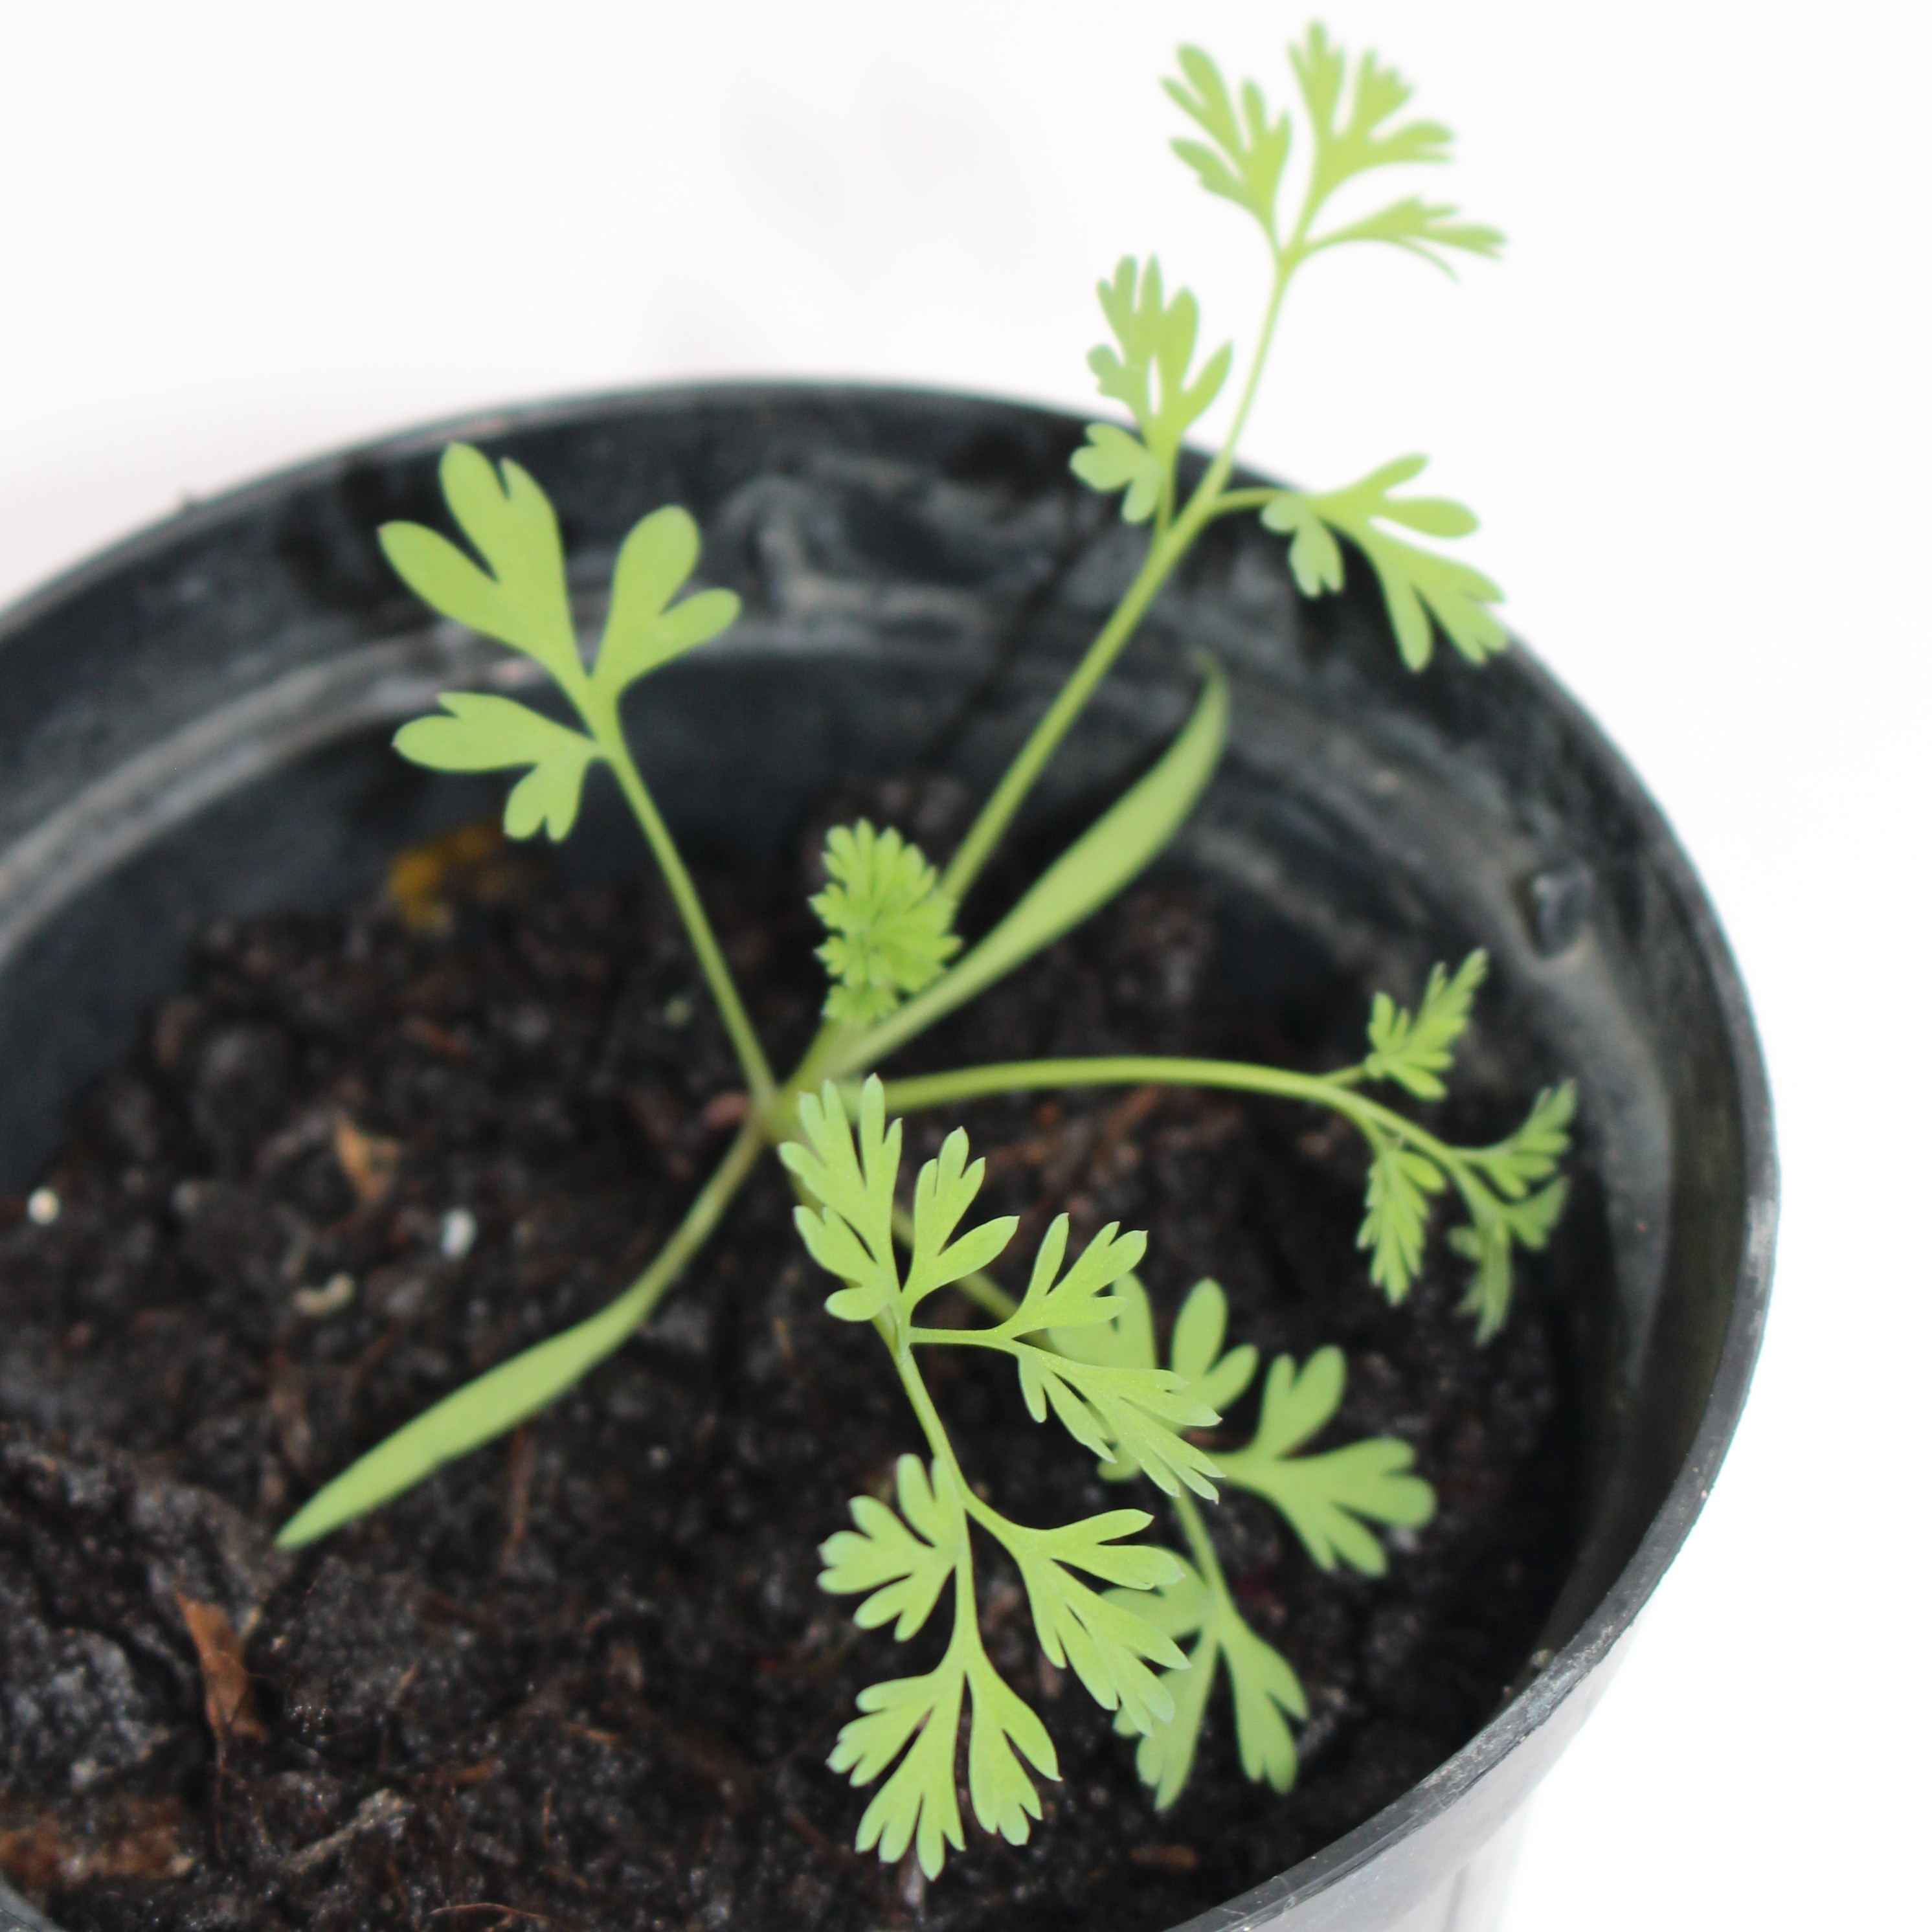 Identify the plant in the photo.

Fumaria officinalis
